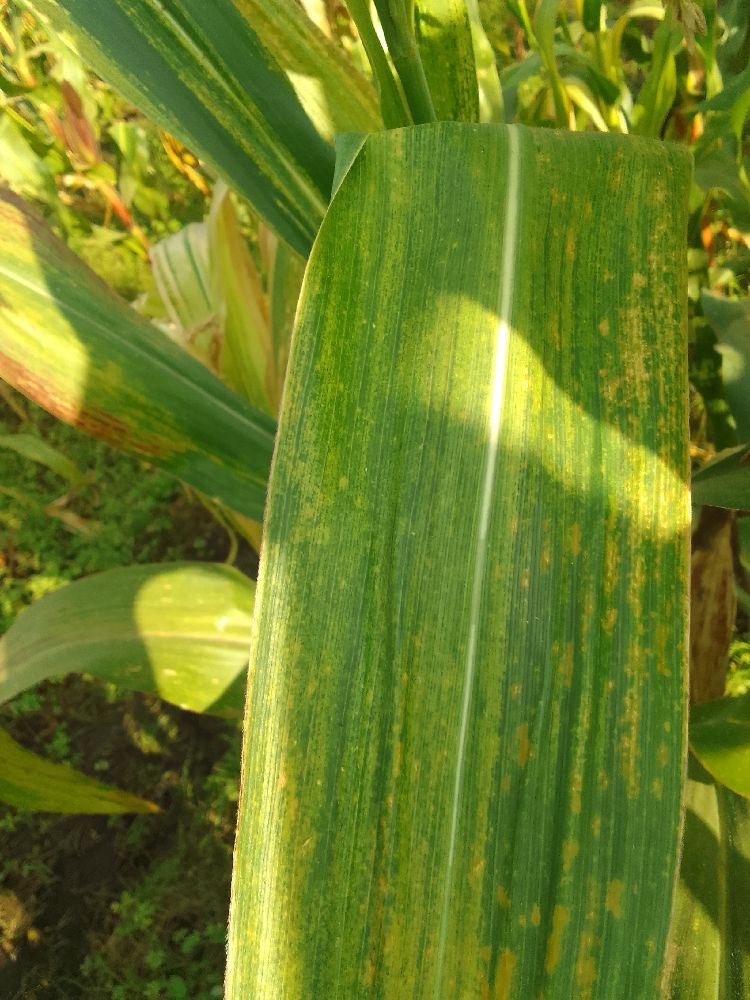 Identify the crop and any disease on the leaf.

maize, maize lethal necrosis
